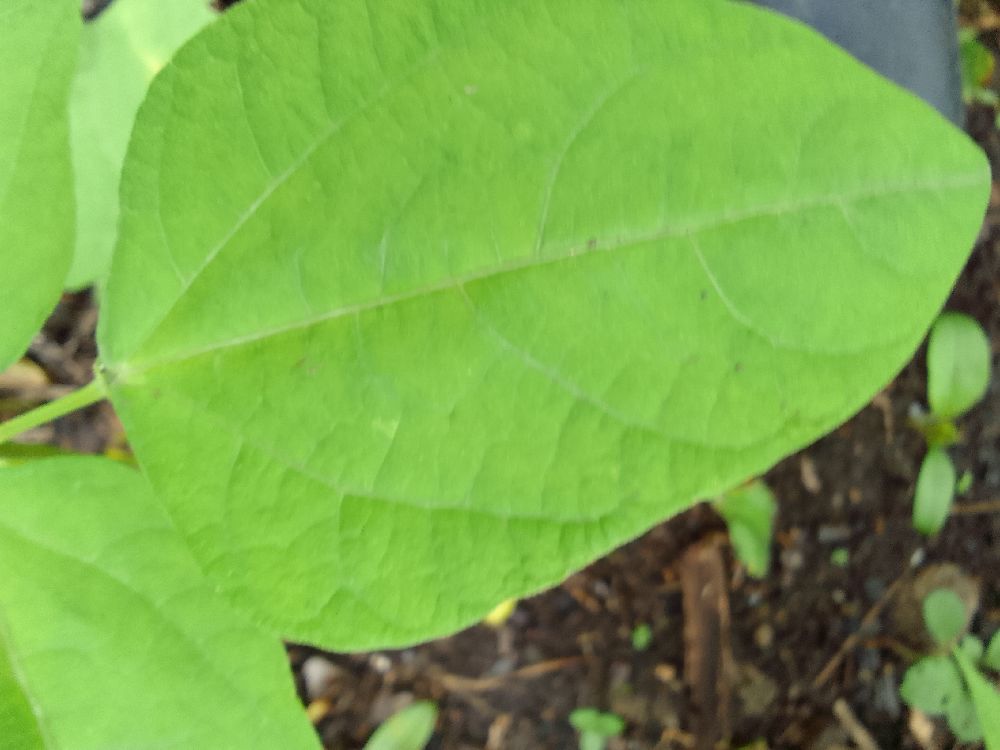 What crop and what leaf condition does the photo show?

common bean, healthy
